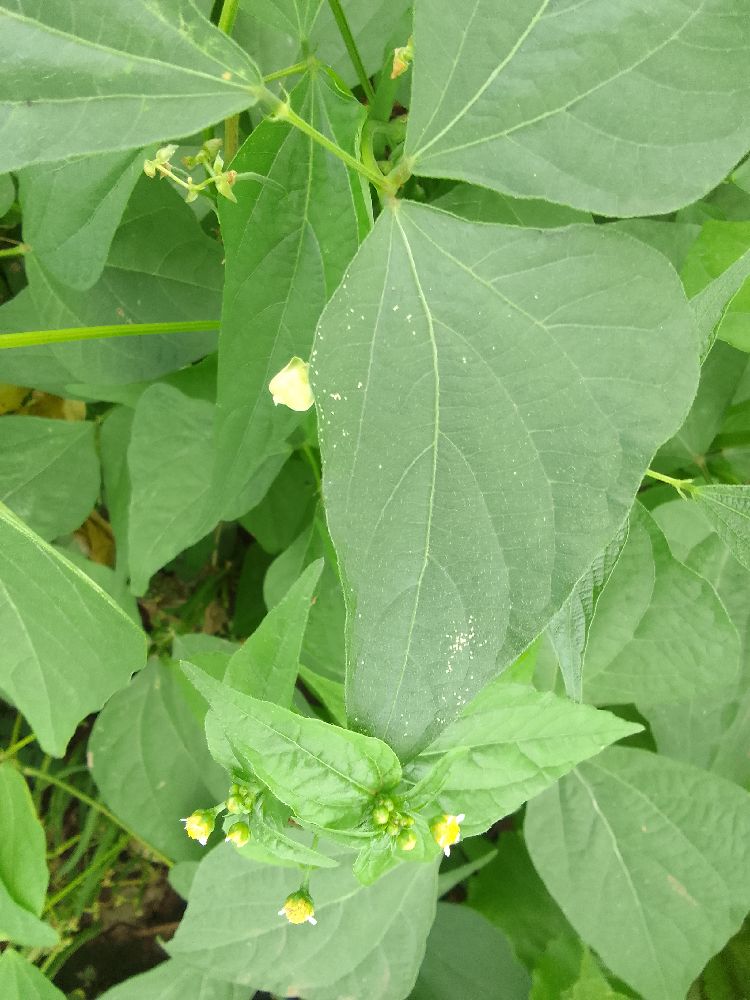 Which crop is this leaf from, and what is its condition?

common bean, healthy
